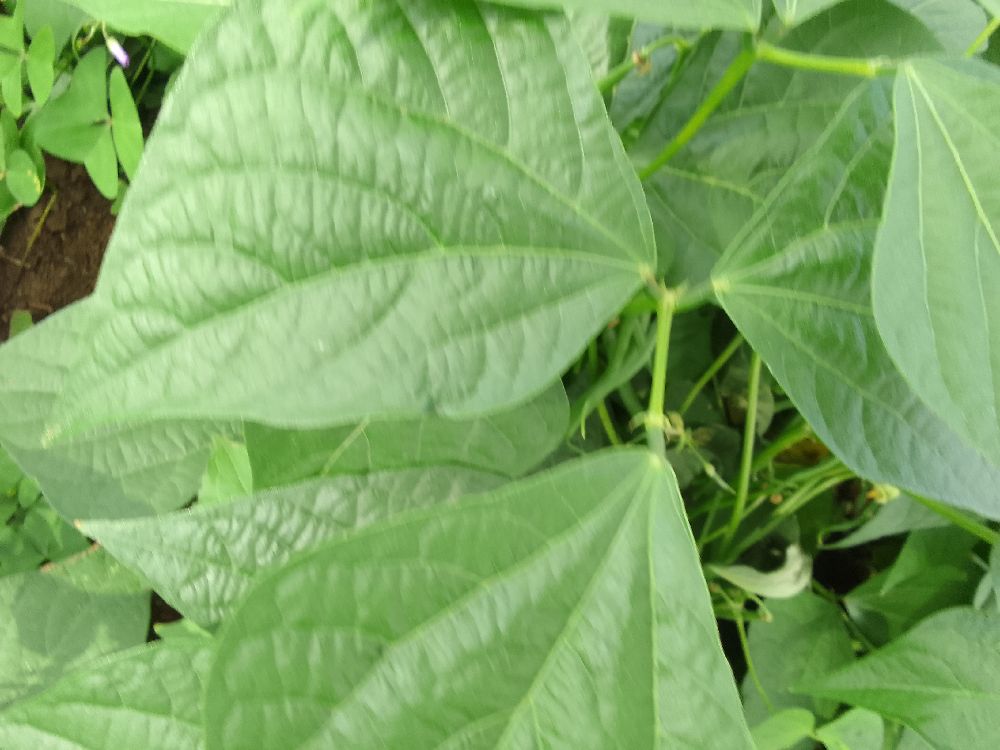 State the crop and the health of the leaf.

common bean, healthy
